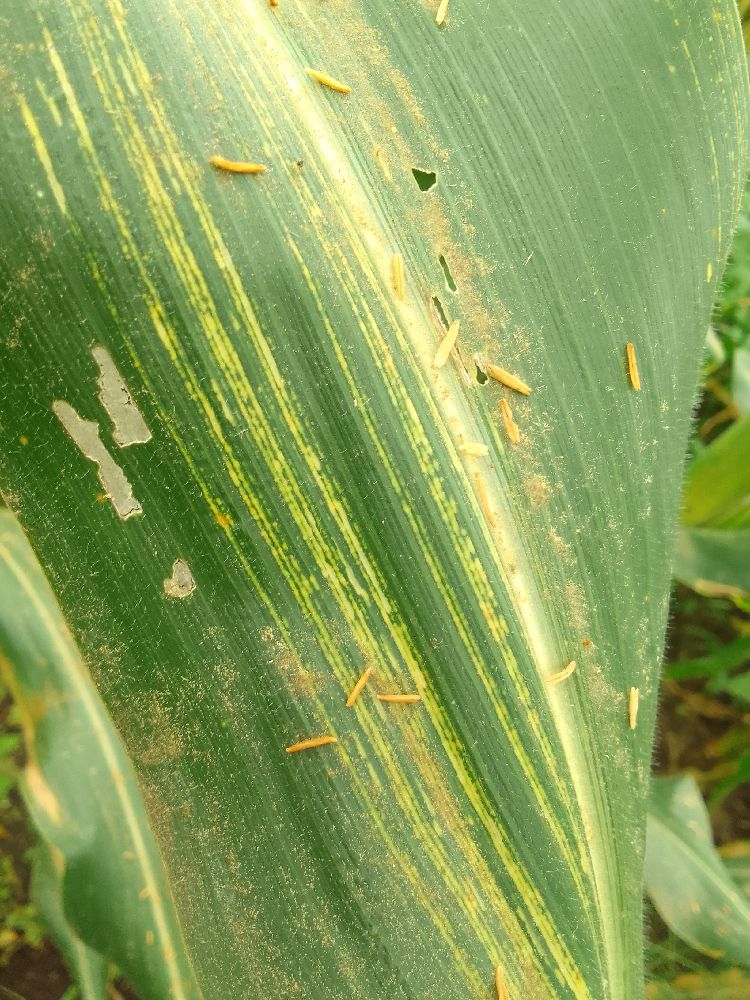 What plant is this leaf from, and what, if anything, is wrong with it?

maize, maize streak virus
